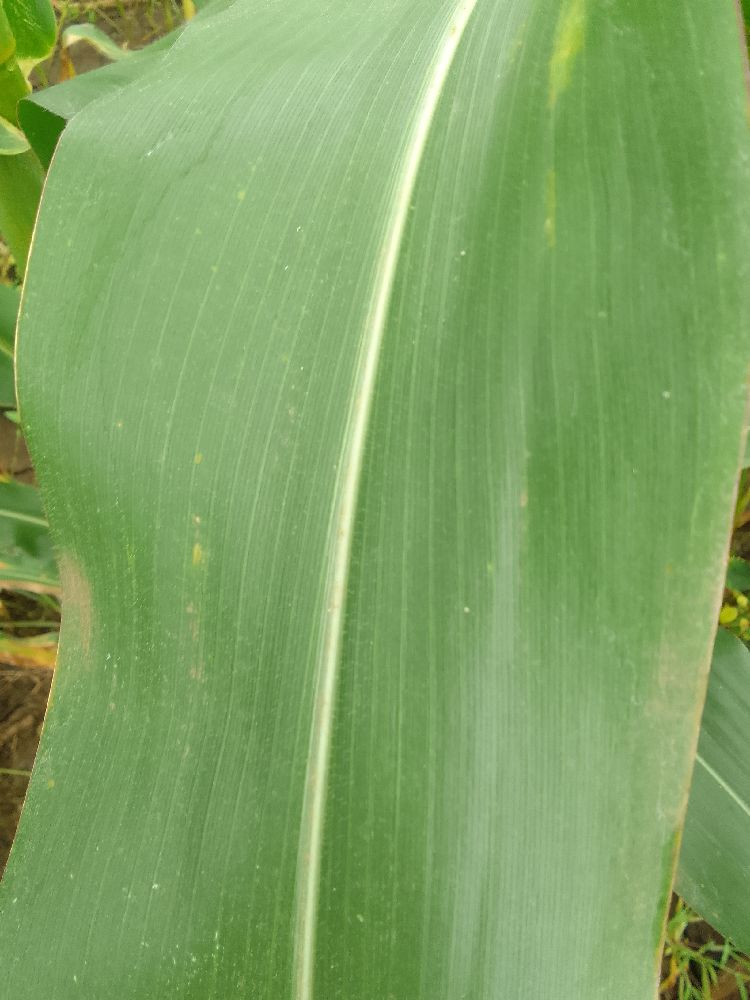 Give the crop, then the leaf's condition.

maize, healthy
